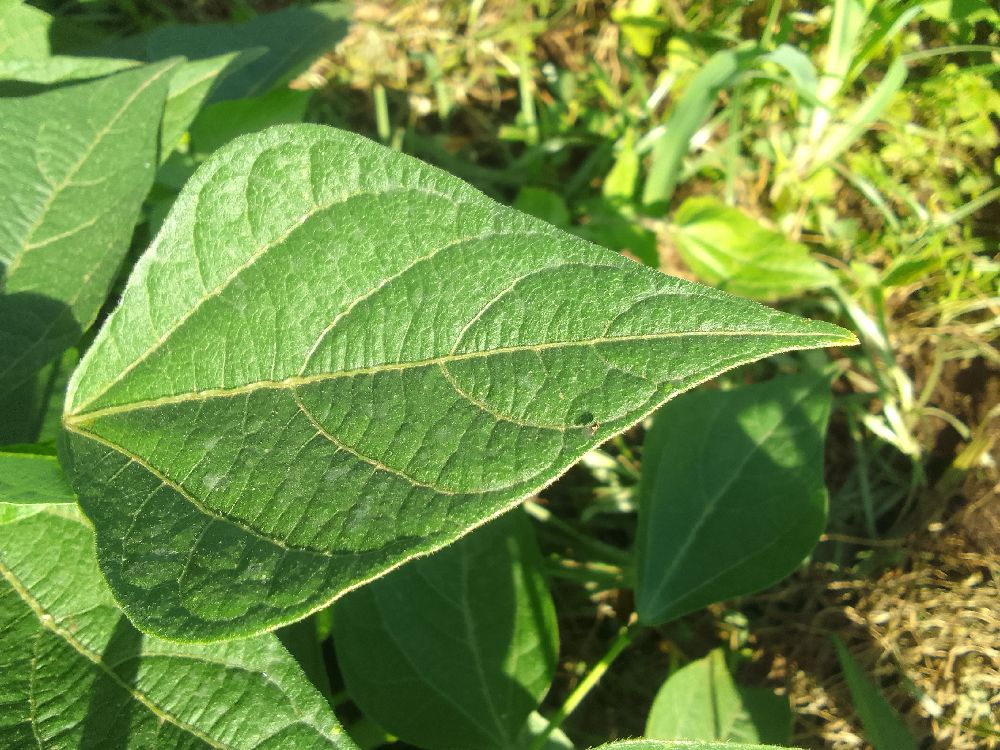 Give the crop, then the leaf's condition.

common bean, healthy
